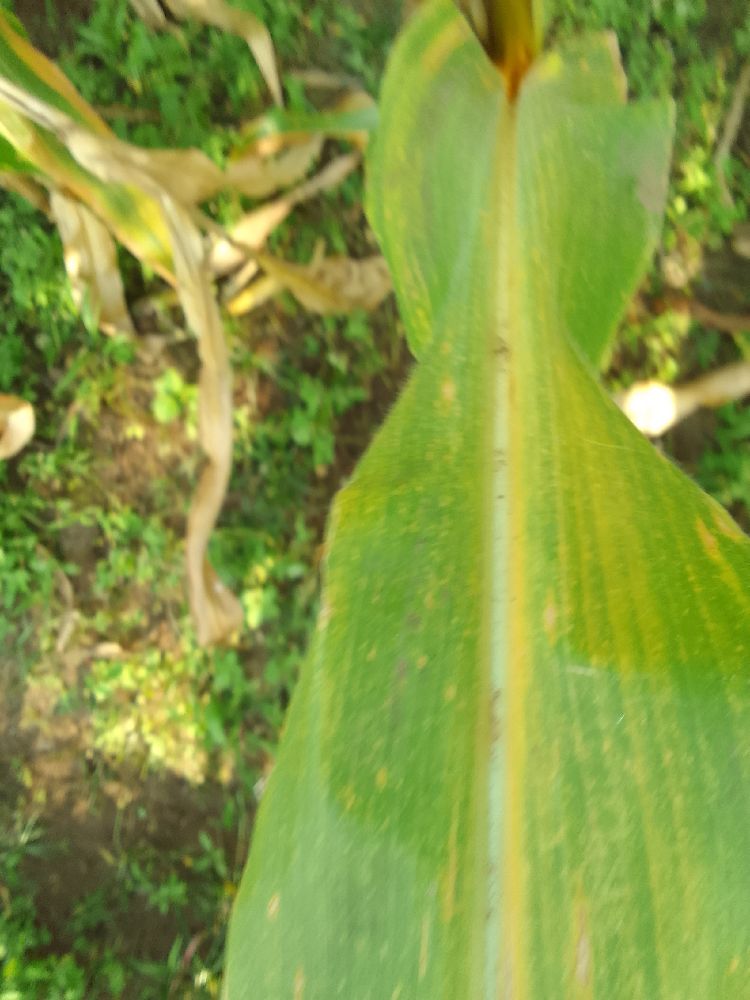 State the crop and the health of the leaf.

maize, maize lethal necrosis
